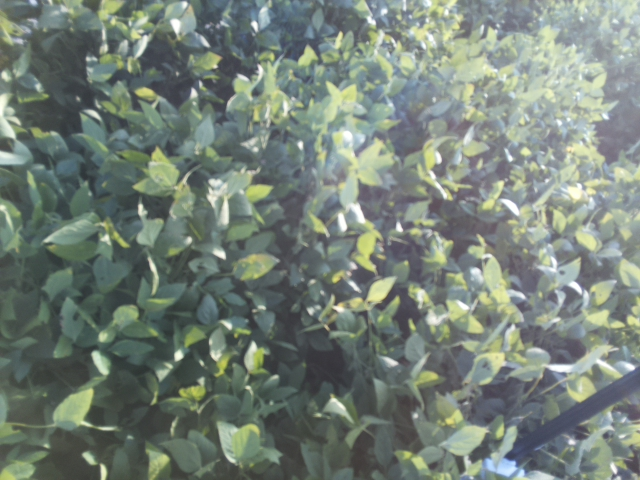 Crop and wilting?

soybean, slight leaflet or petiole turgor loss in upper canopy
